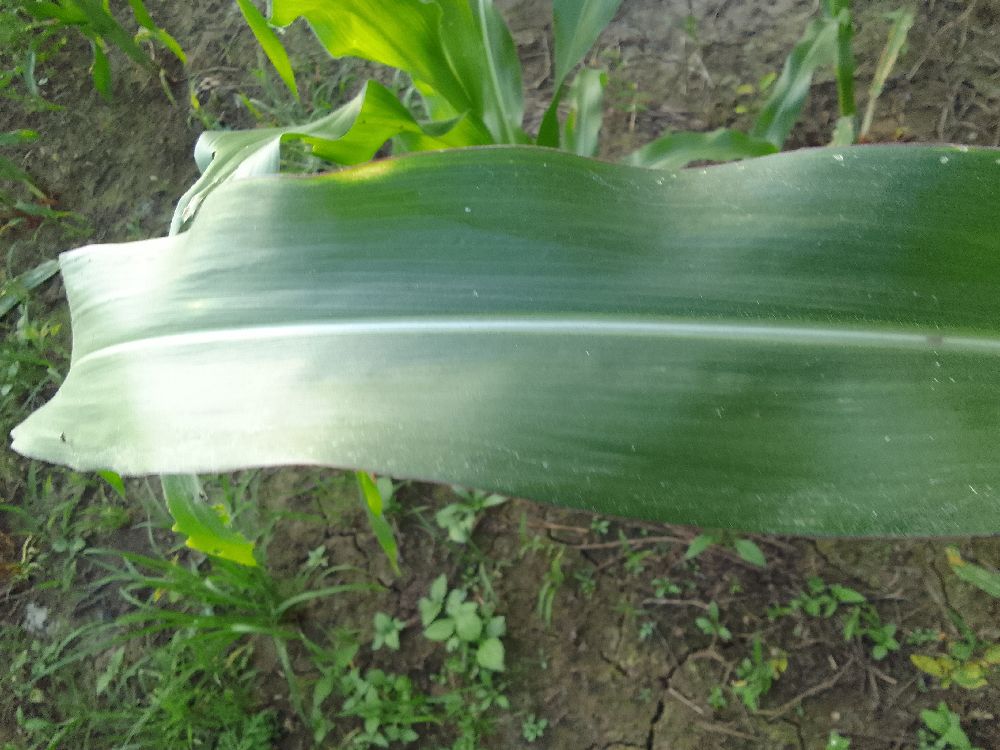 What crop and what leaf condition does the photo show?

maize, healthy
